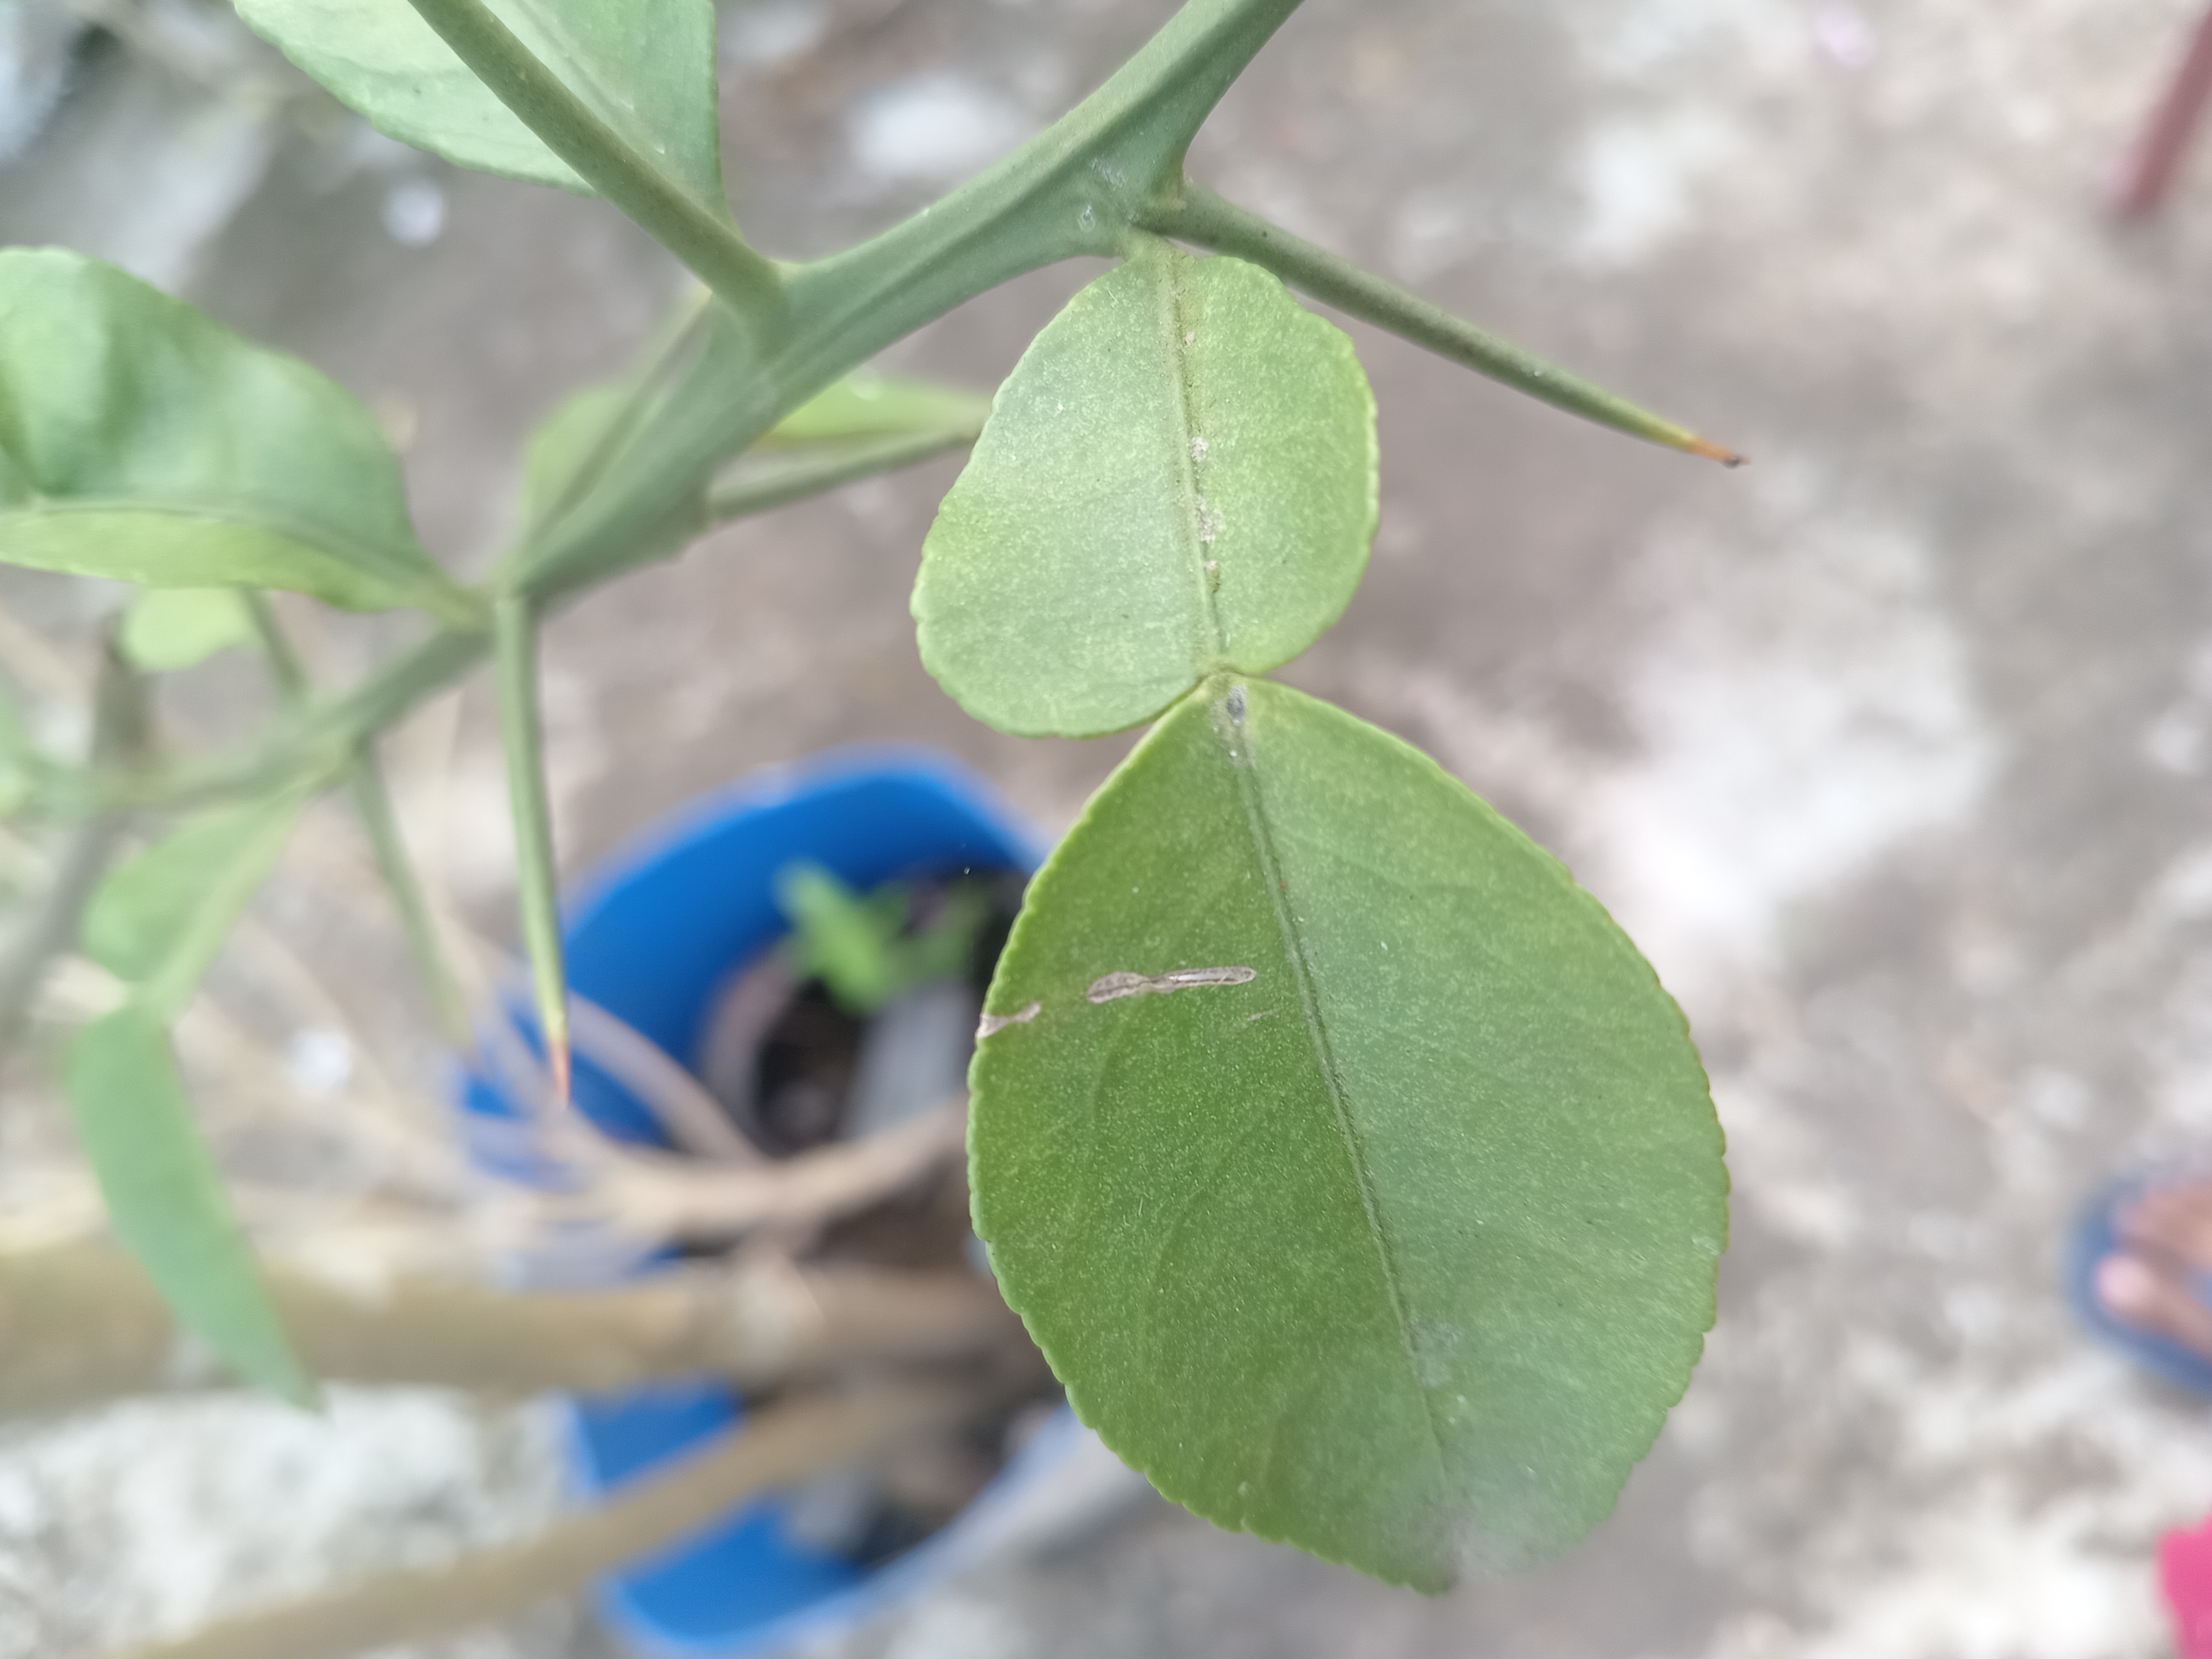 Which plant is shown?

lemon
